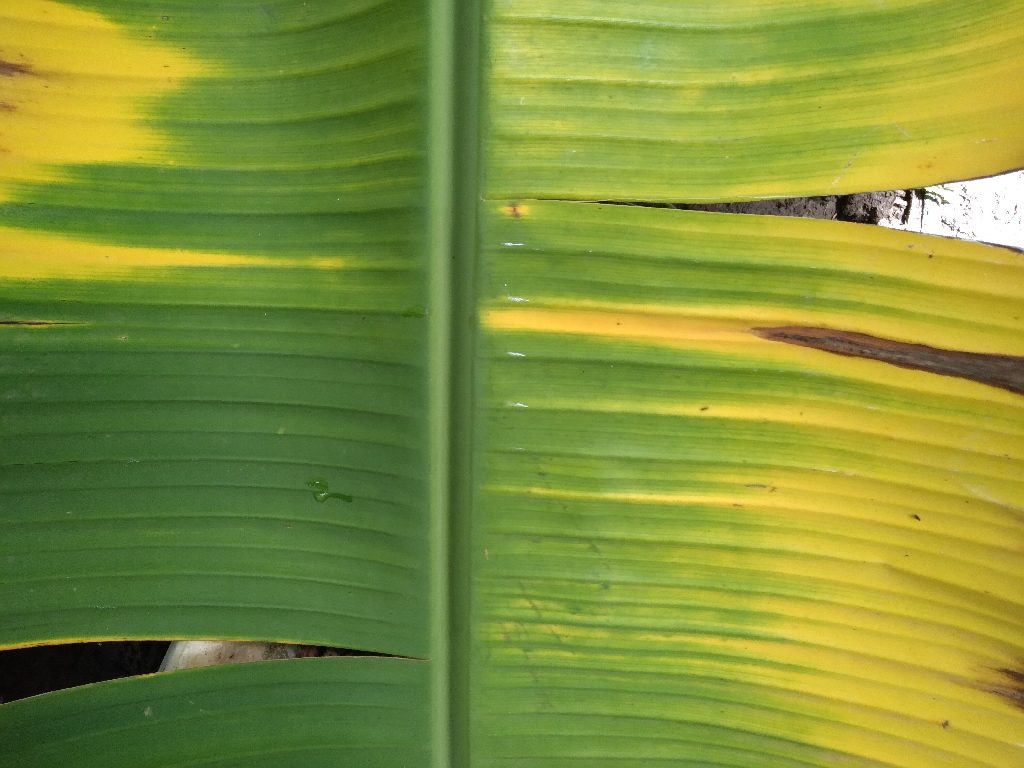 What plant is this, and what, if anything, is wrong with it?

banana, fusarium wilt race 1
